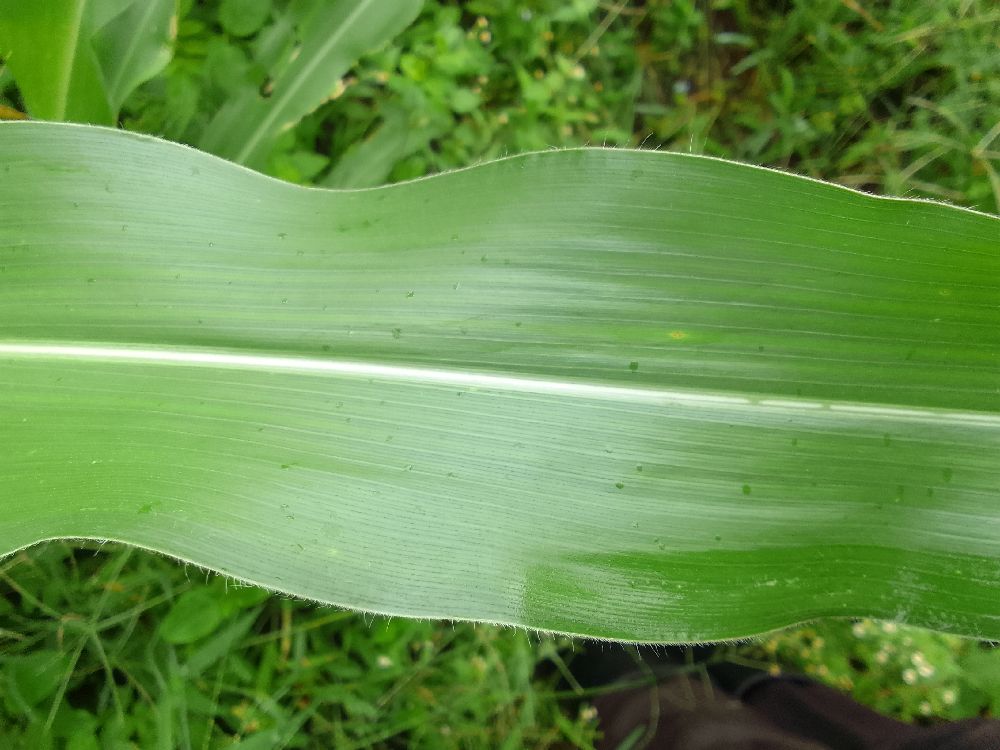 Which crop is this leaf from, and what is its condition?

maize, healthy
